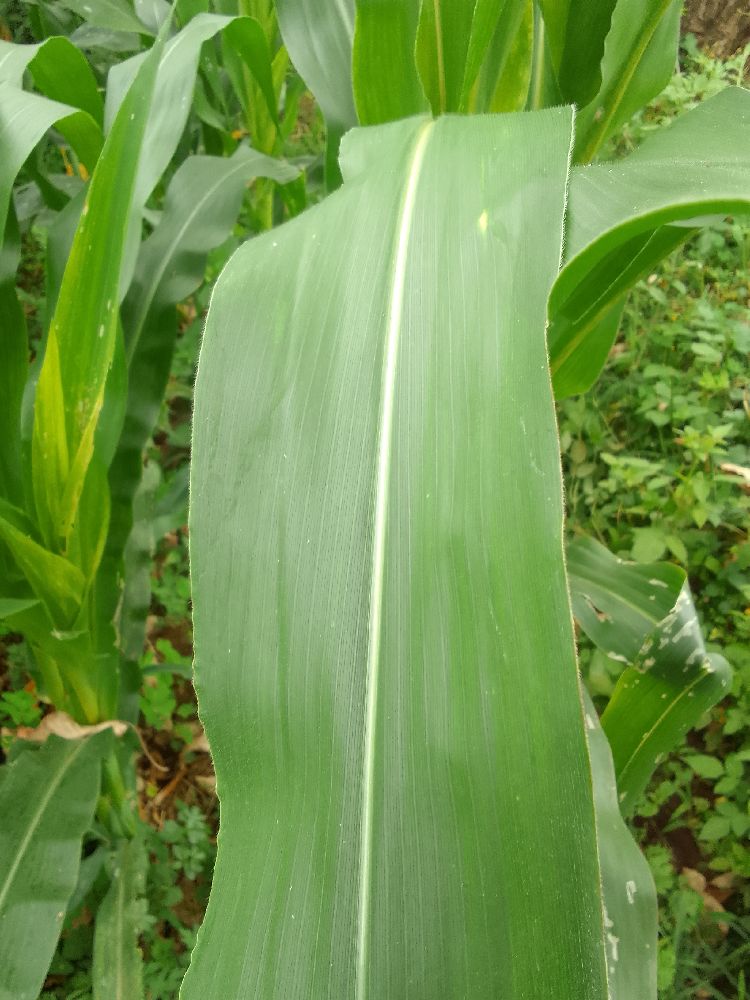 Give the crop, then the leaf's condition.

maize, healthy
